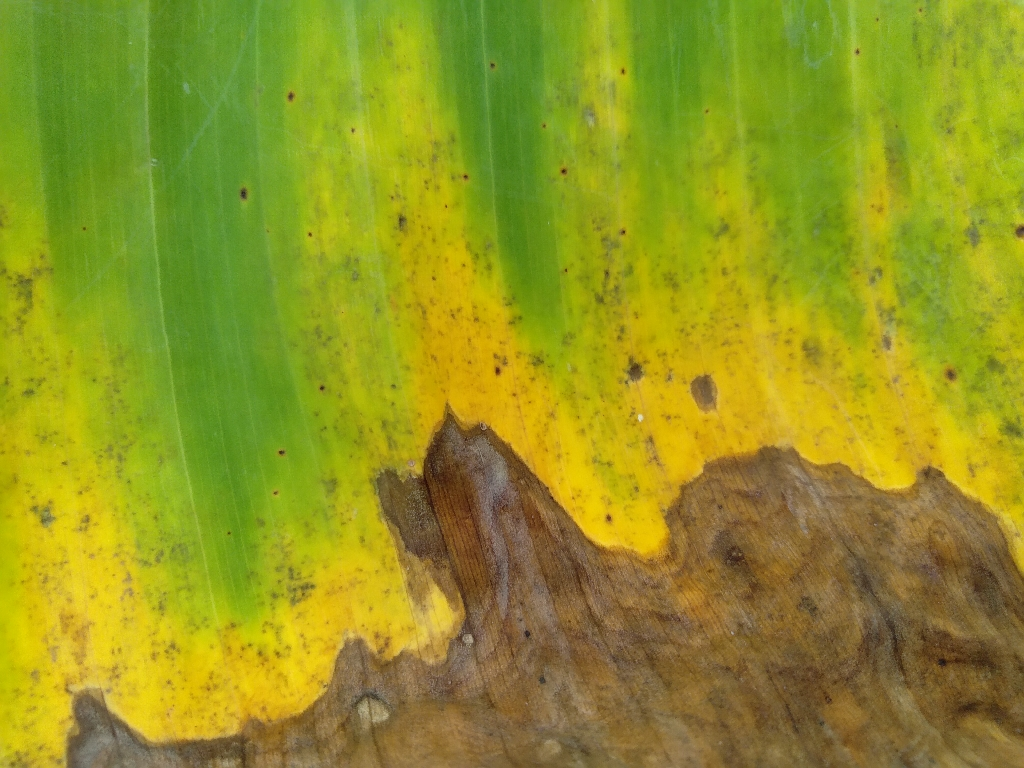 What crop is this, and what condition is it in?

banana, fusarium wilt race 1
